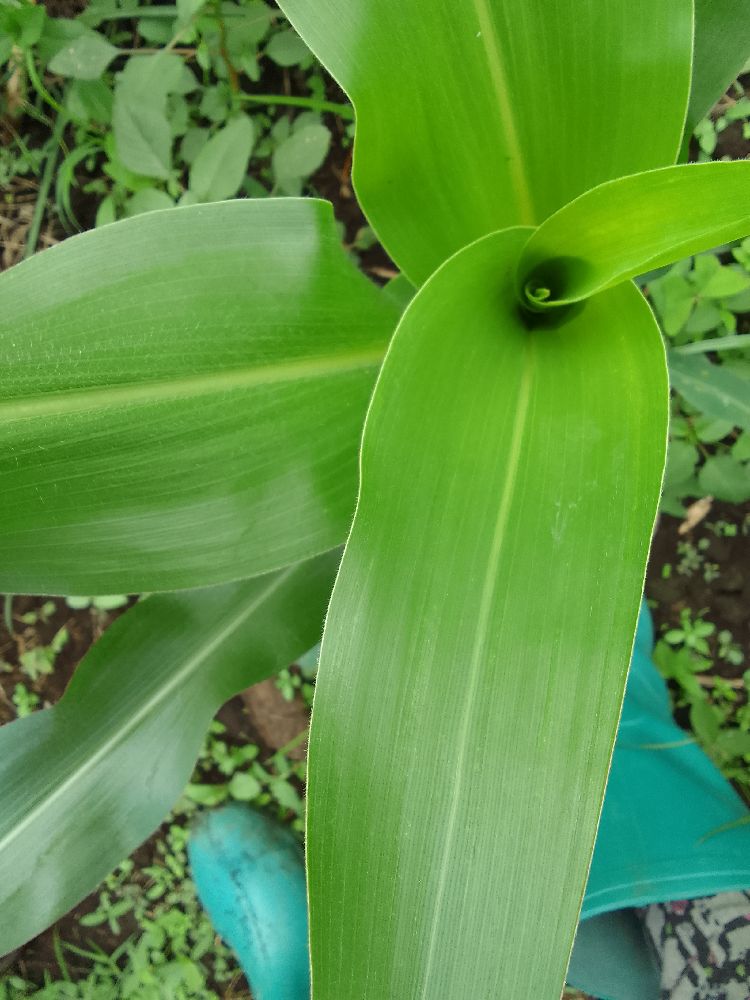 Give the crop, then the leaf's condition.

maize, healthy
